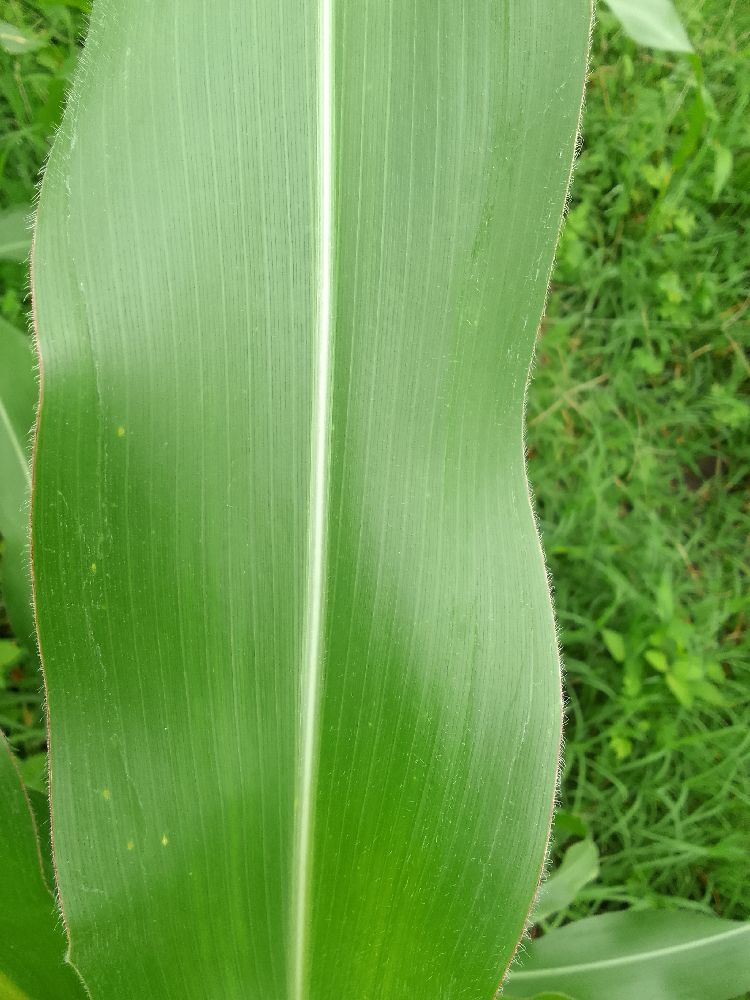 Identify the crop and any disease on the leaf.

maize, healthy
